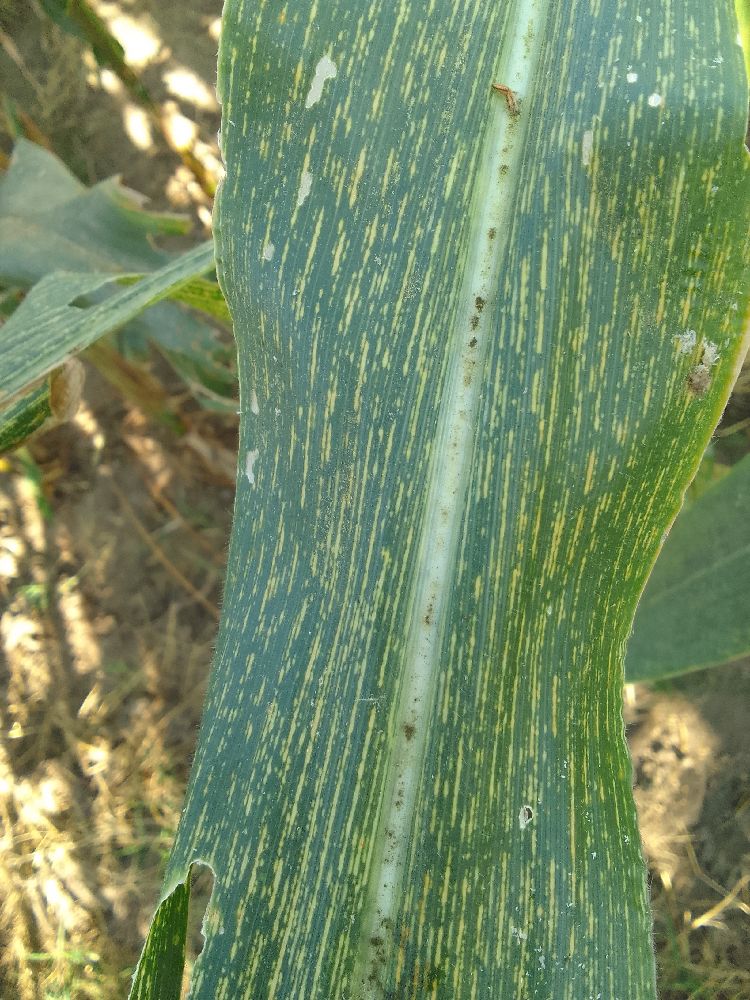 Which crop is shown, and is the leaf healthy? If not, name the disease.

maize, maize streak virus
